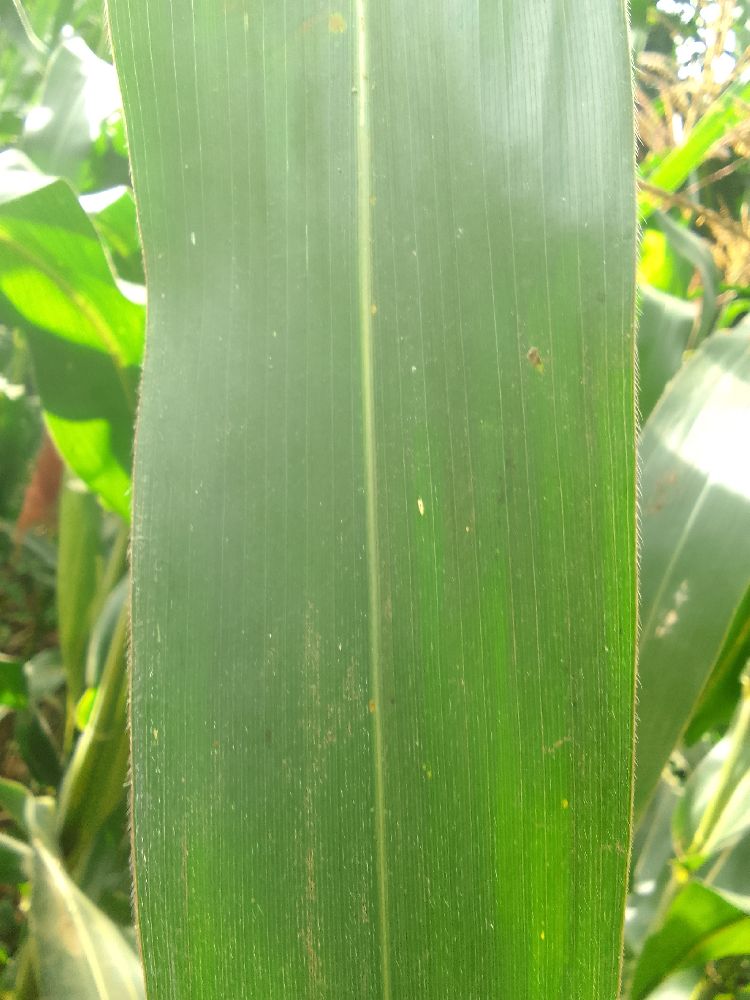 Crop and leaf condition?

maize, healthy
